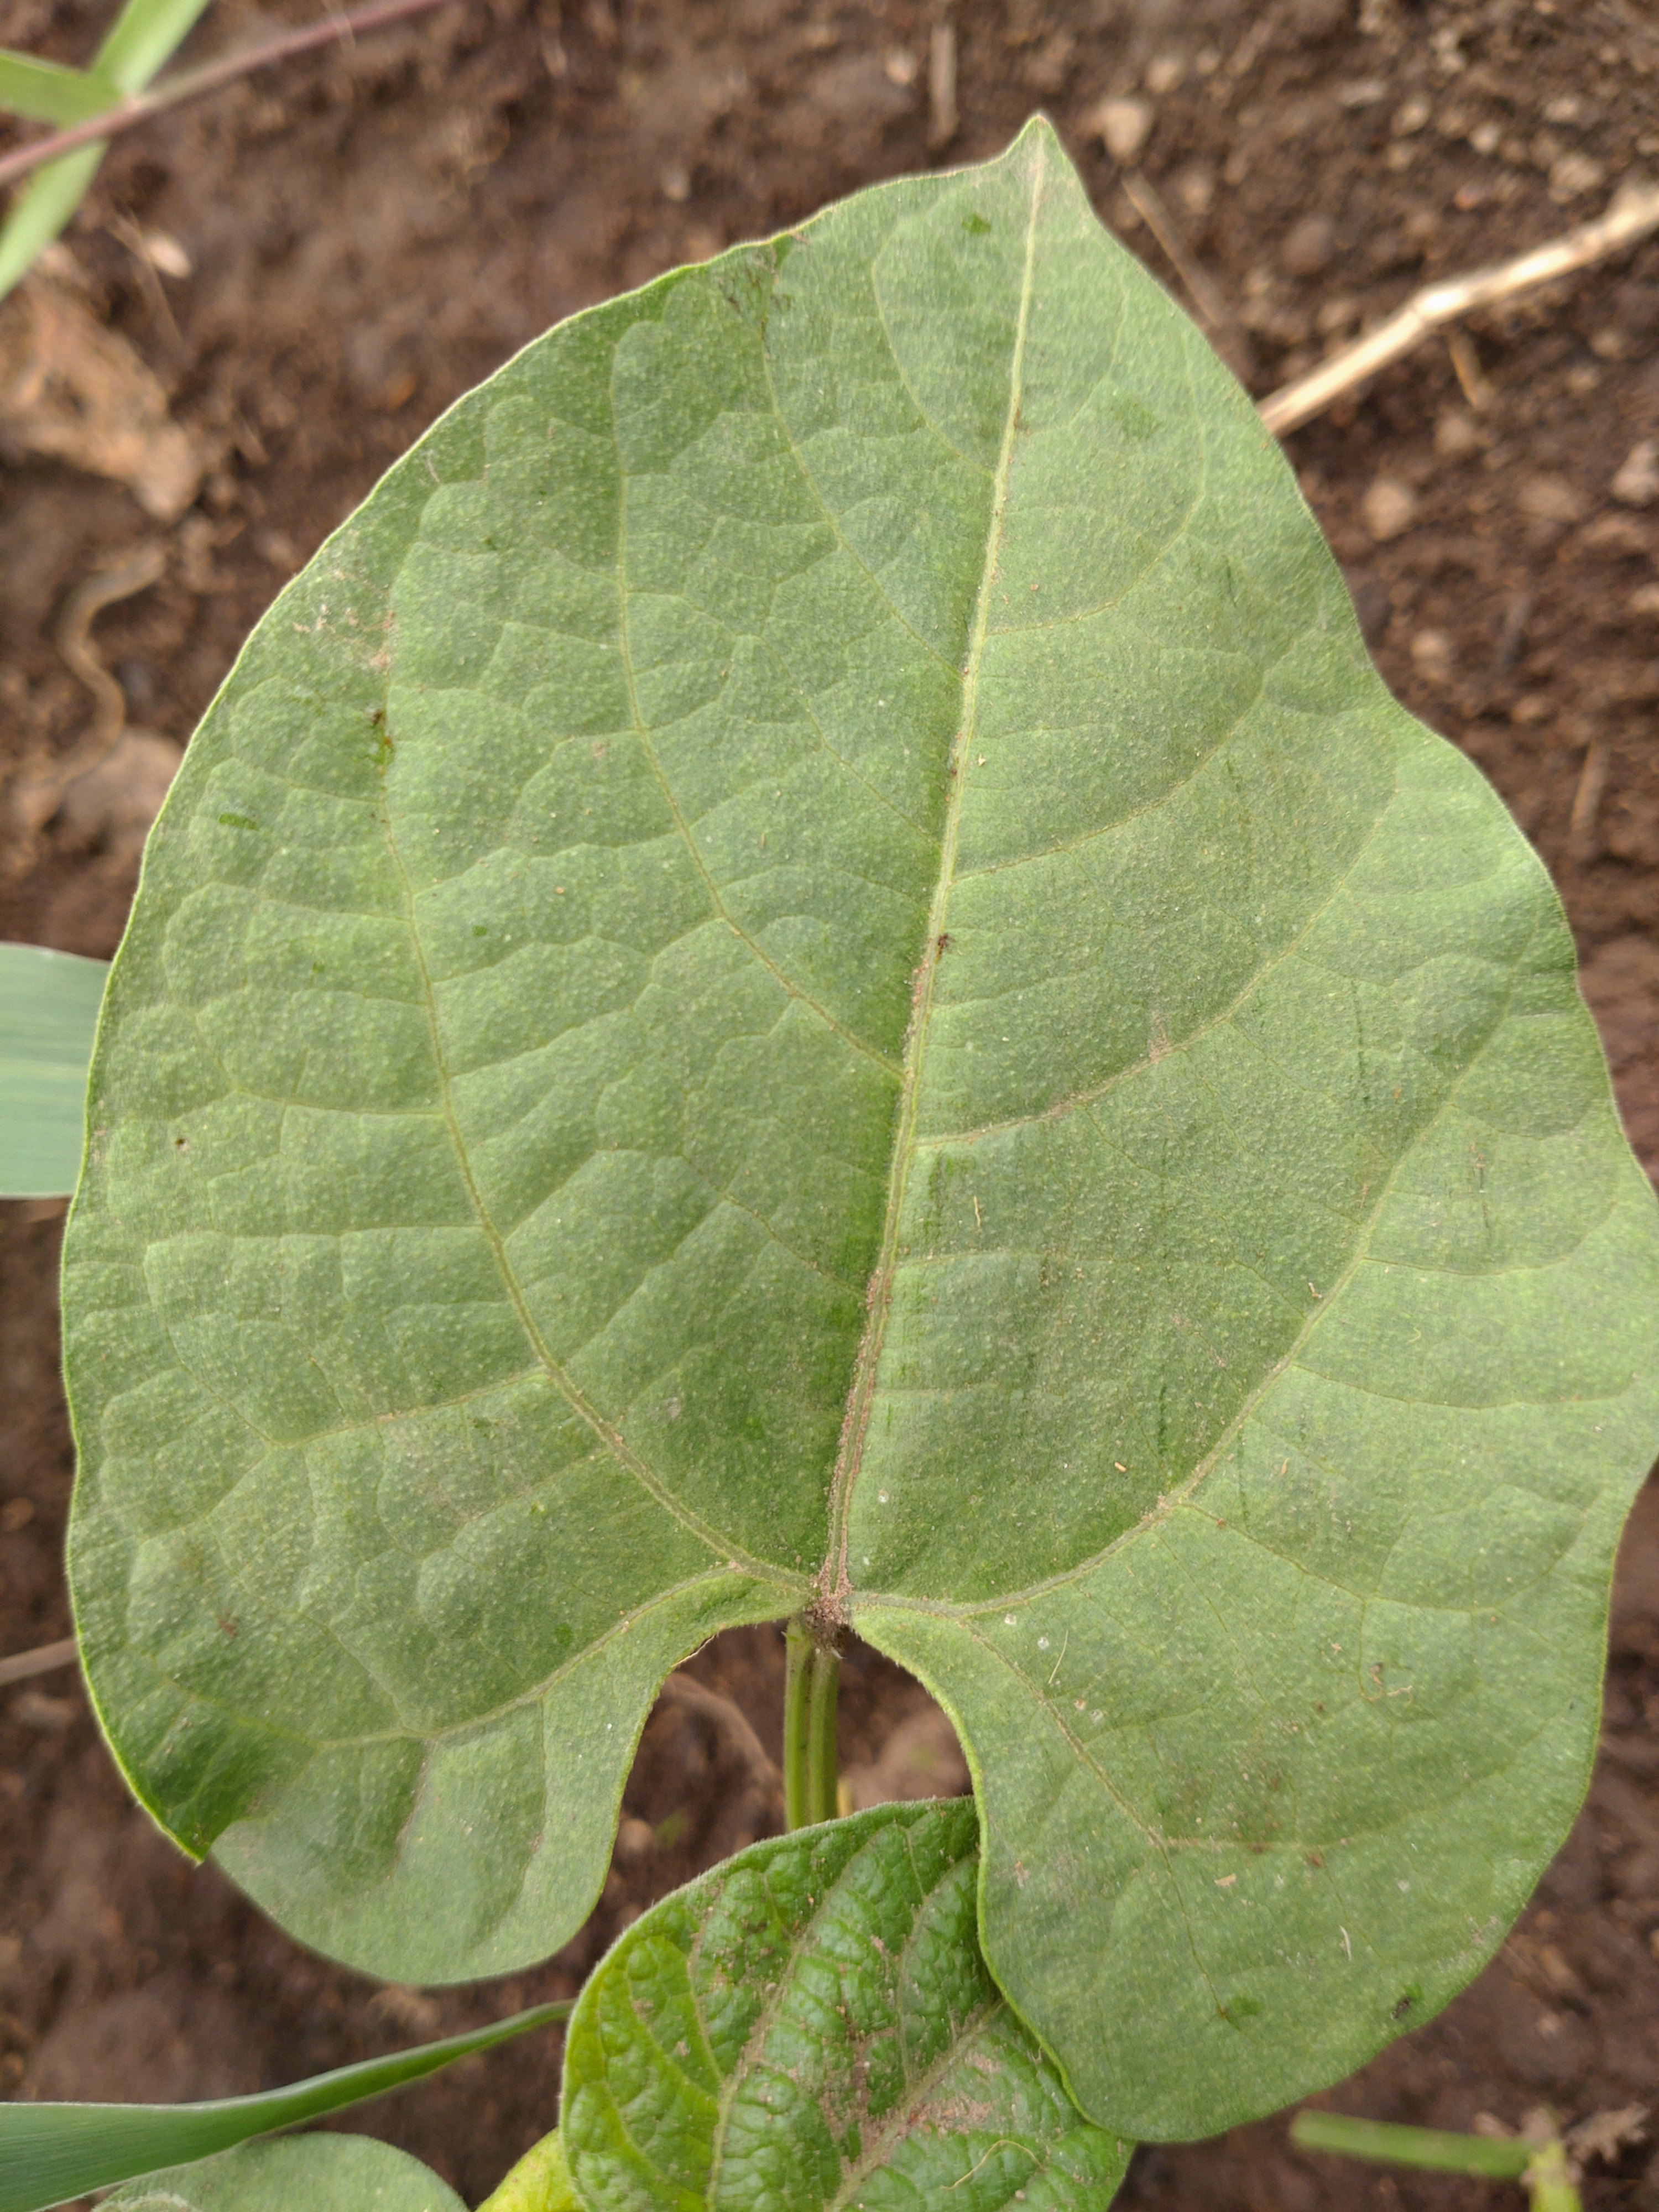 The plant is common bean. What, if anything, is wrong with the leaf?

healthy
